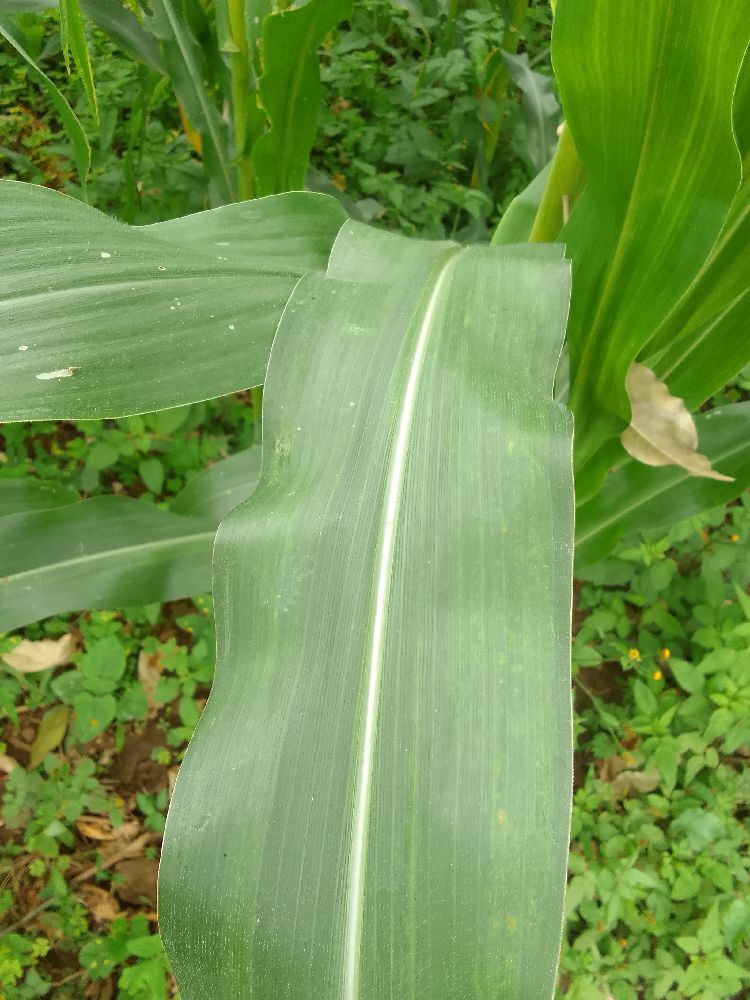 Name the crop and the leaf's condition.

maize, healthy
